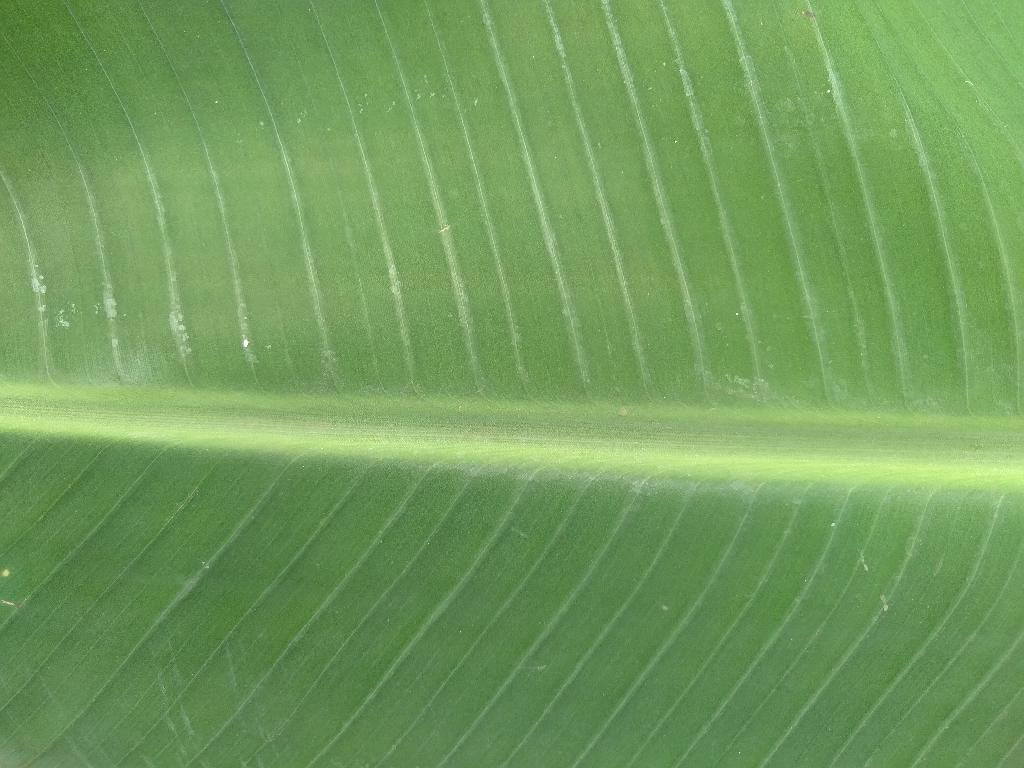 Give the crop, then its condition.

banana, healthy
